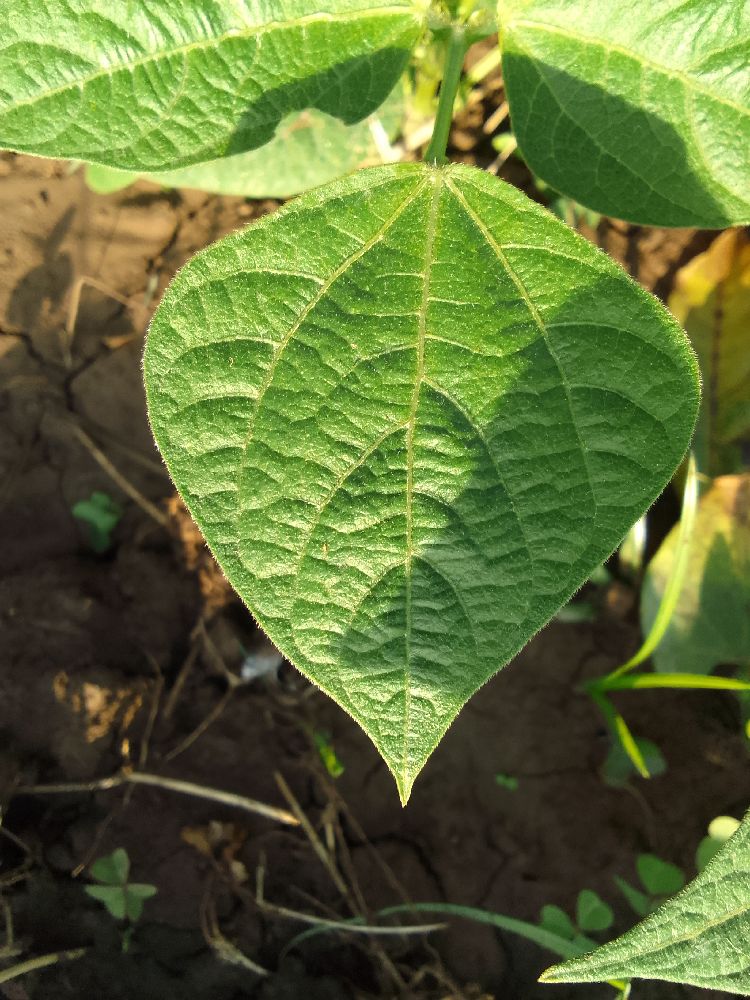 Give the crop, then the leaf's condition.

common bean, healthy
